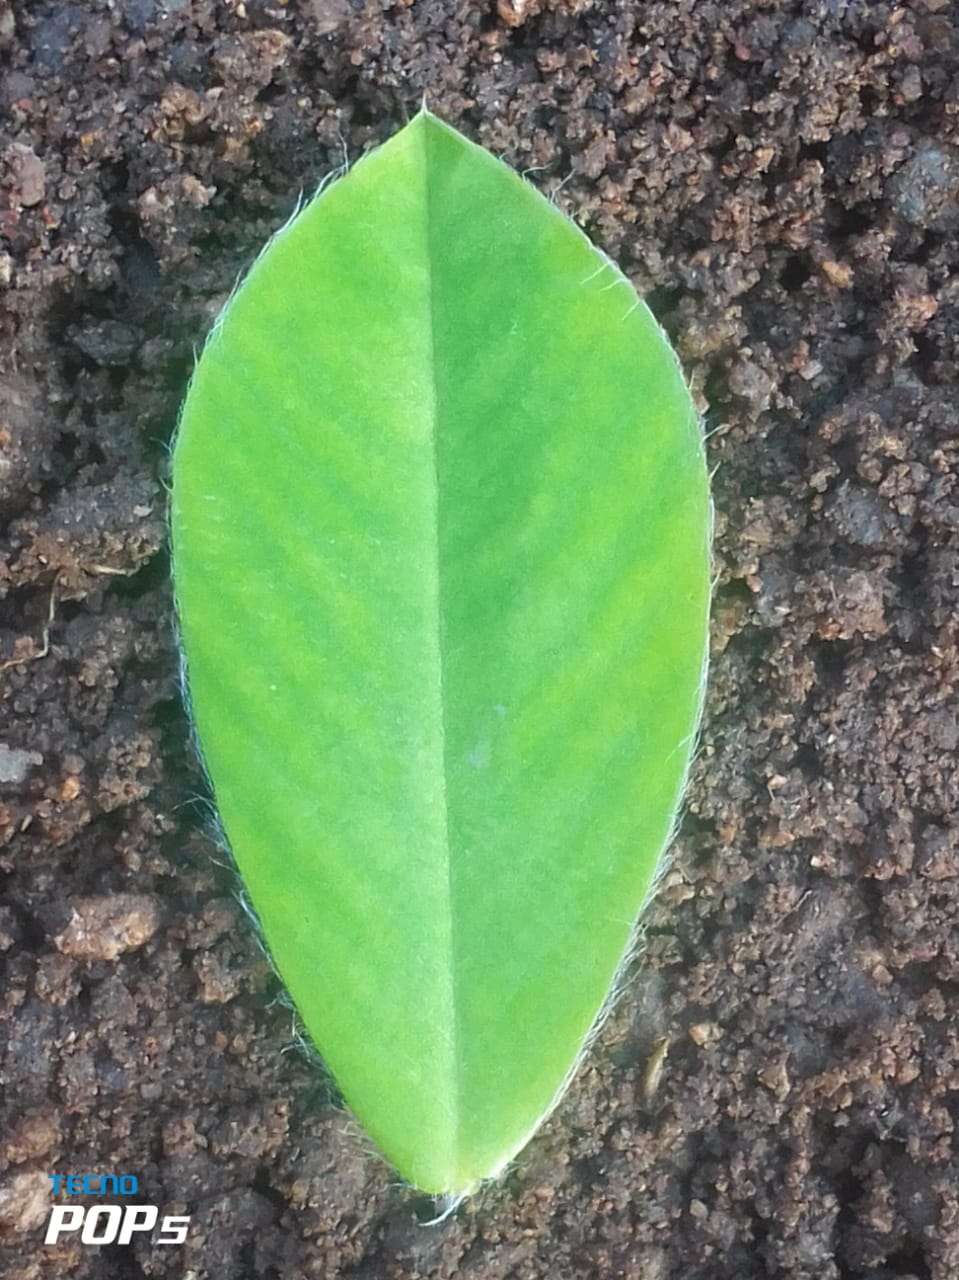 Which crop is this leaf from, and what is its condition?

peanut, healthy leaves
